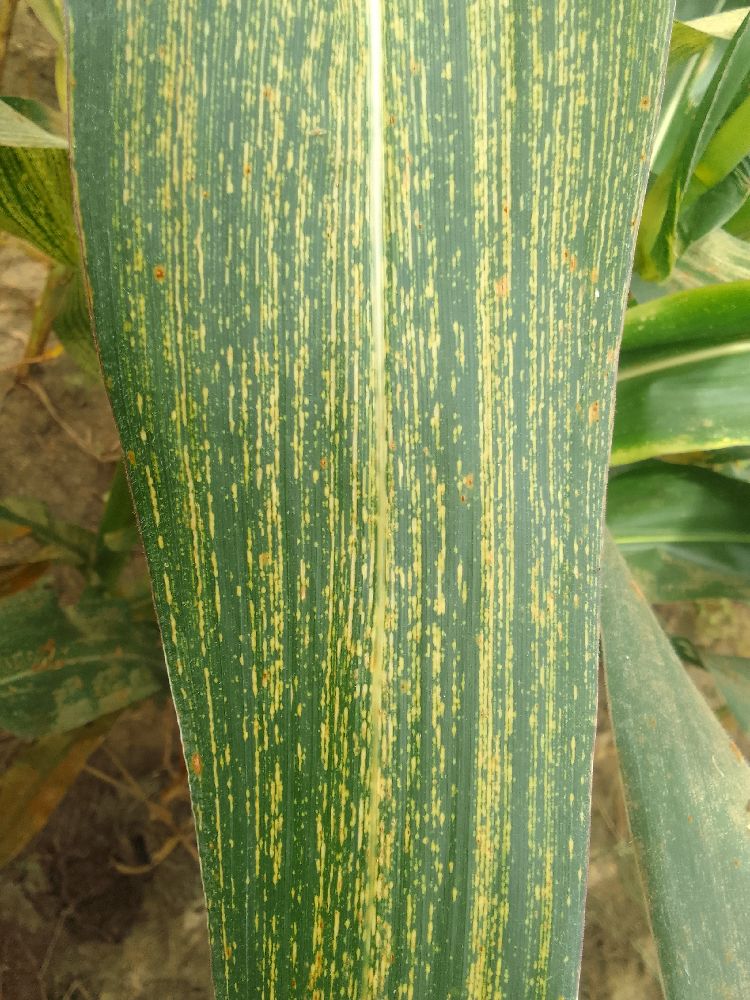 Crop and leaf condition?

maize, maize streak virus
